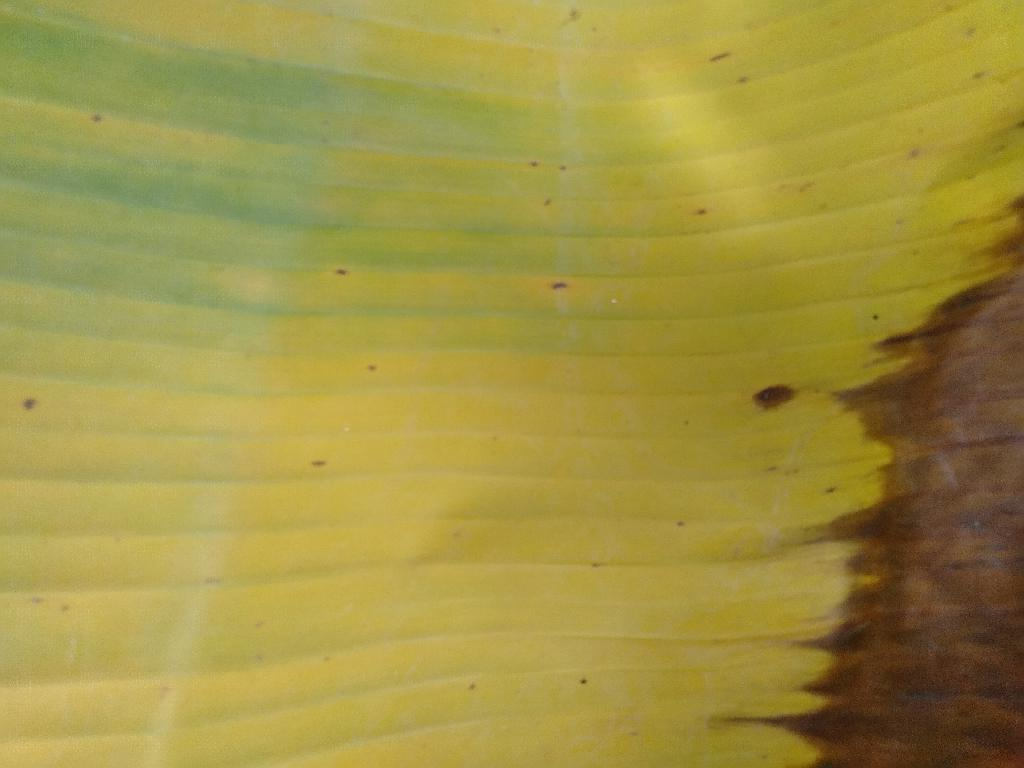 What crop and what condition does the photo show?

banana, fusarium wilt race 1
